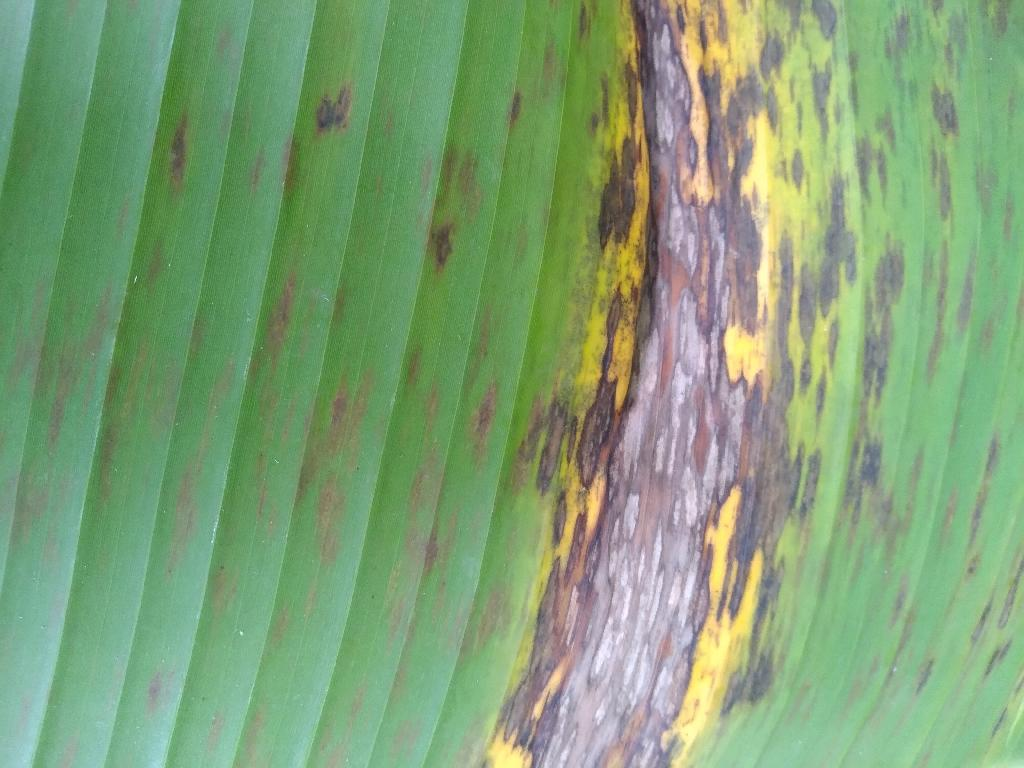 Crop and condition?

banana, black sigatoka
